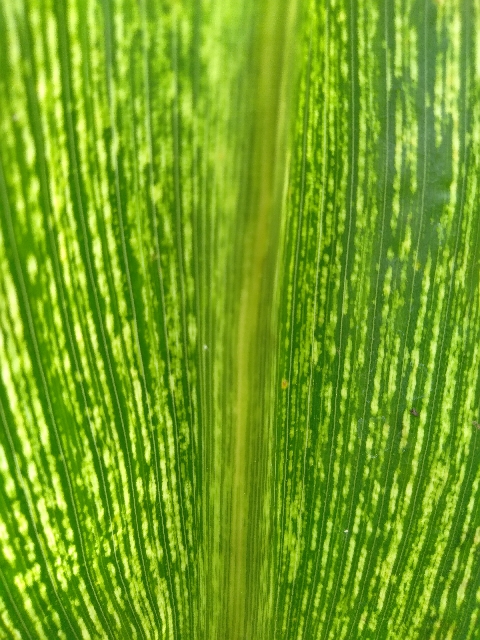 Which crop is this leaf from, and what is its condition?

maize, maize streak virus
